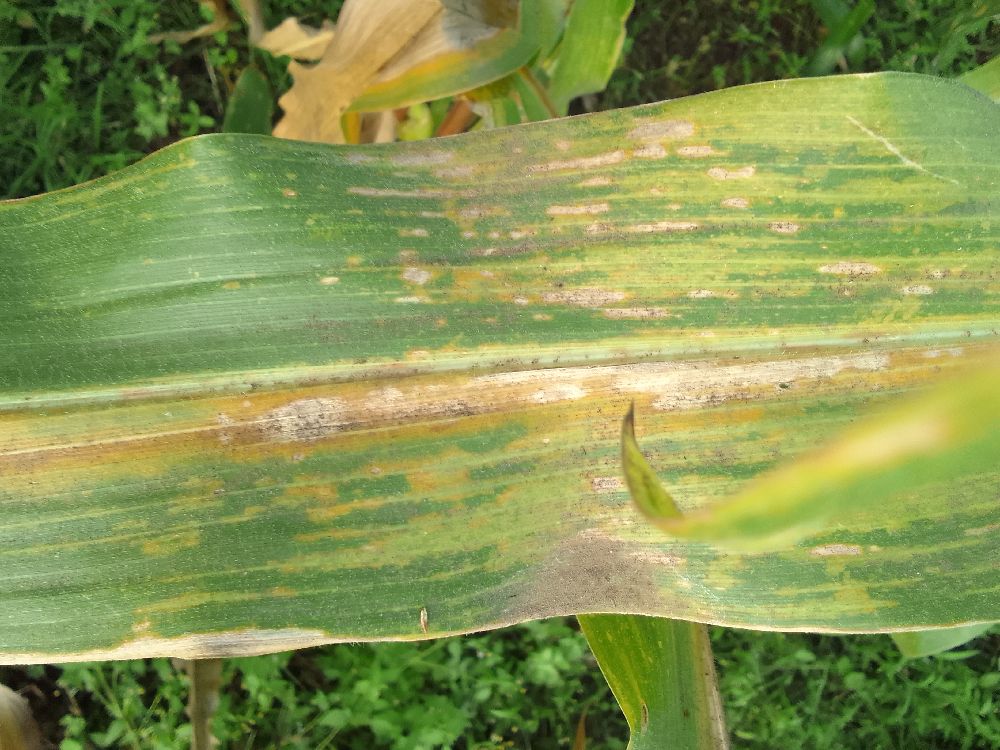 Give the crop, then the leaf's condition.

maize, maize lethal necrosis
